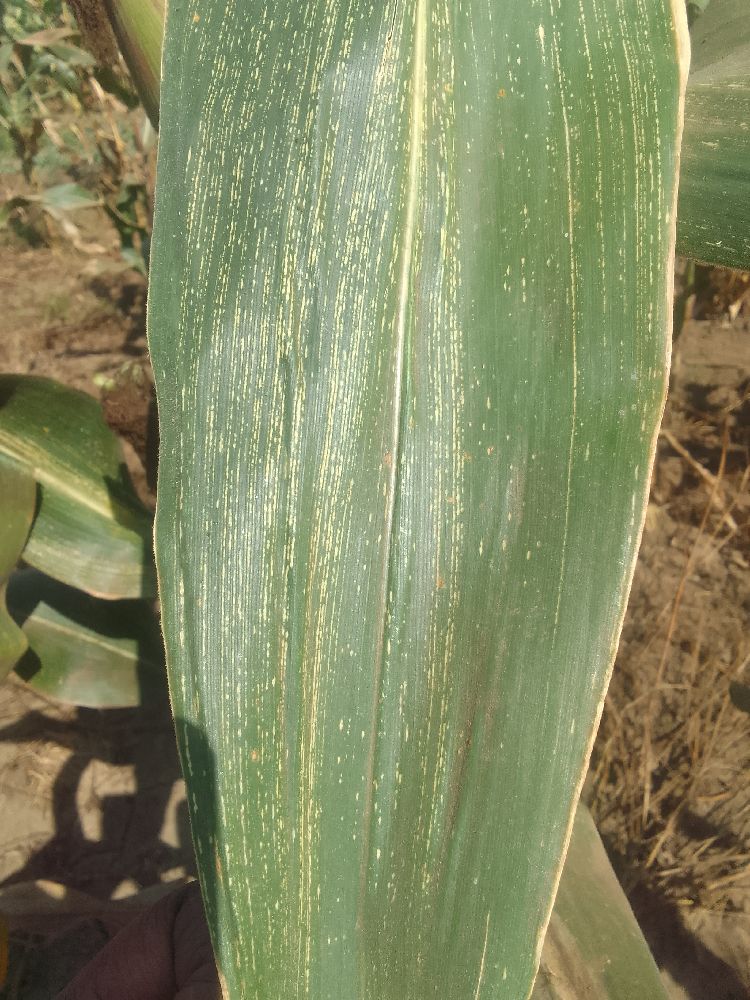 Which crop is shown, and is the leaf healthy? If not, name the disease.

maize, maize streak virus
